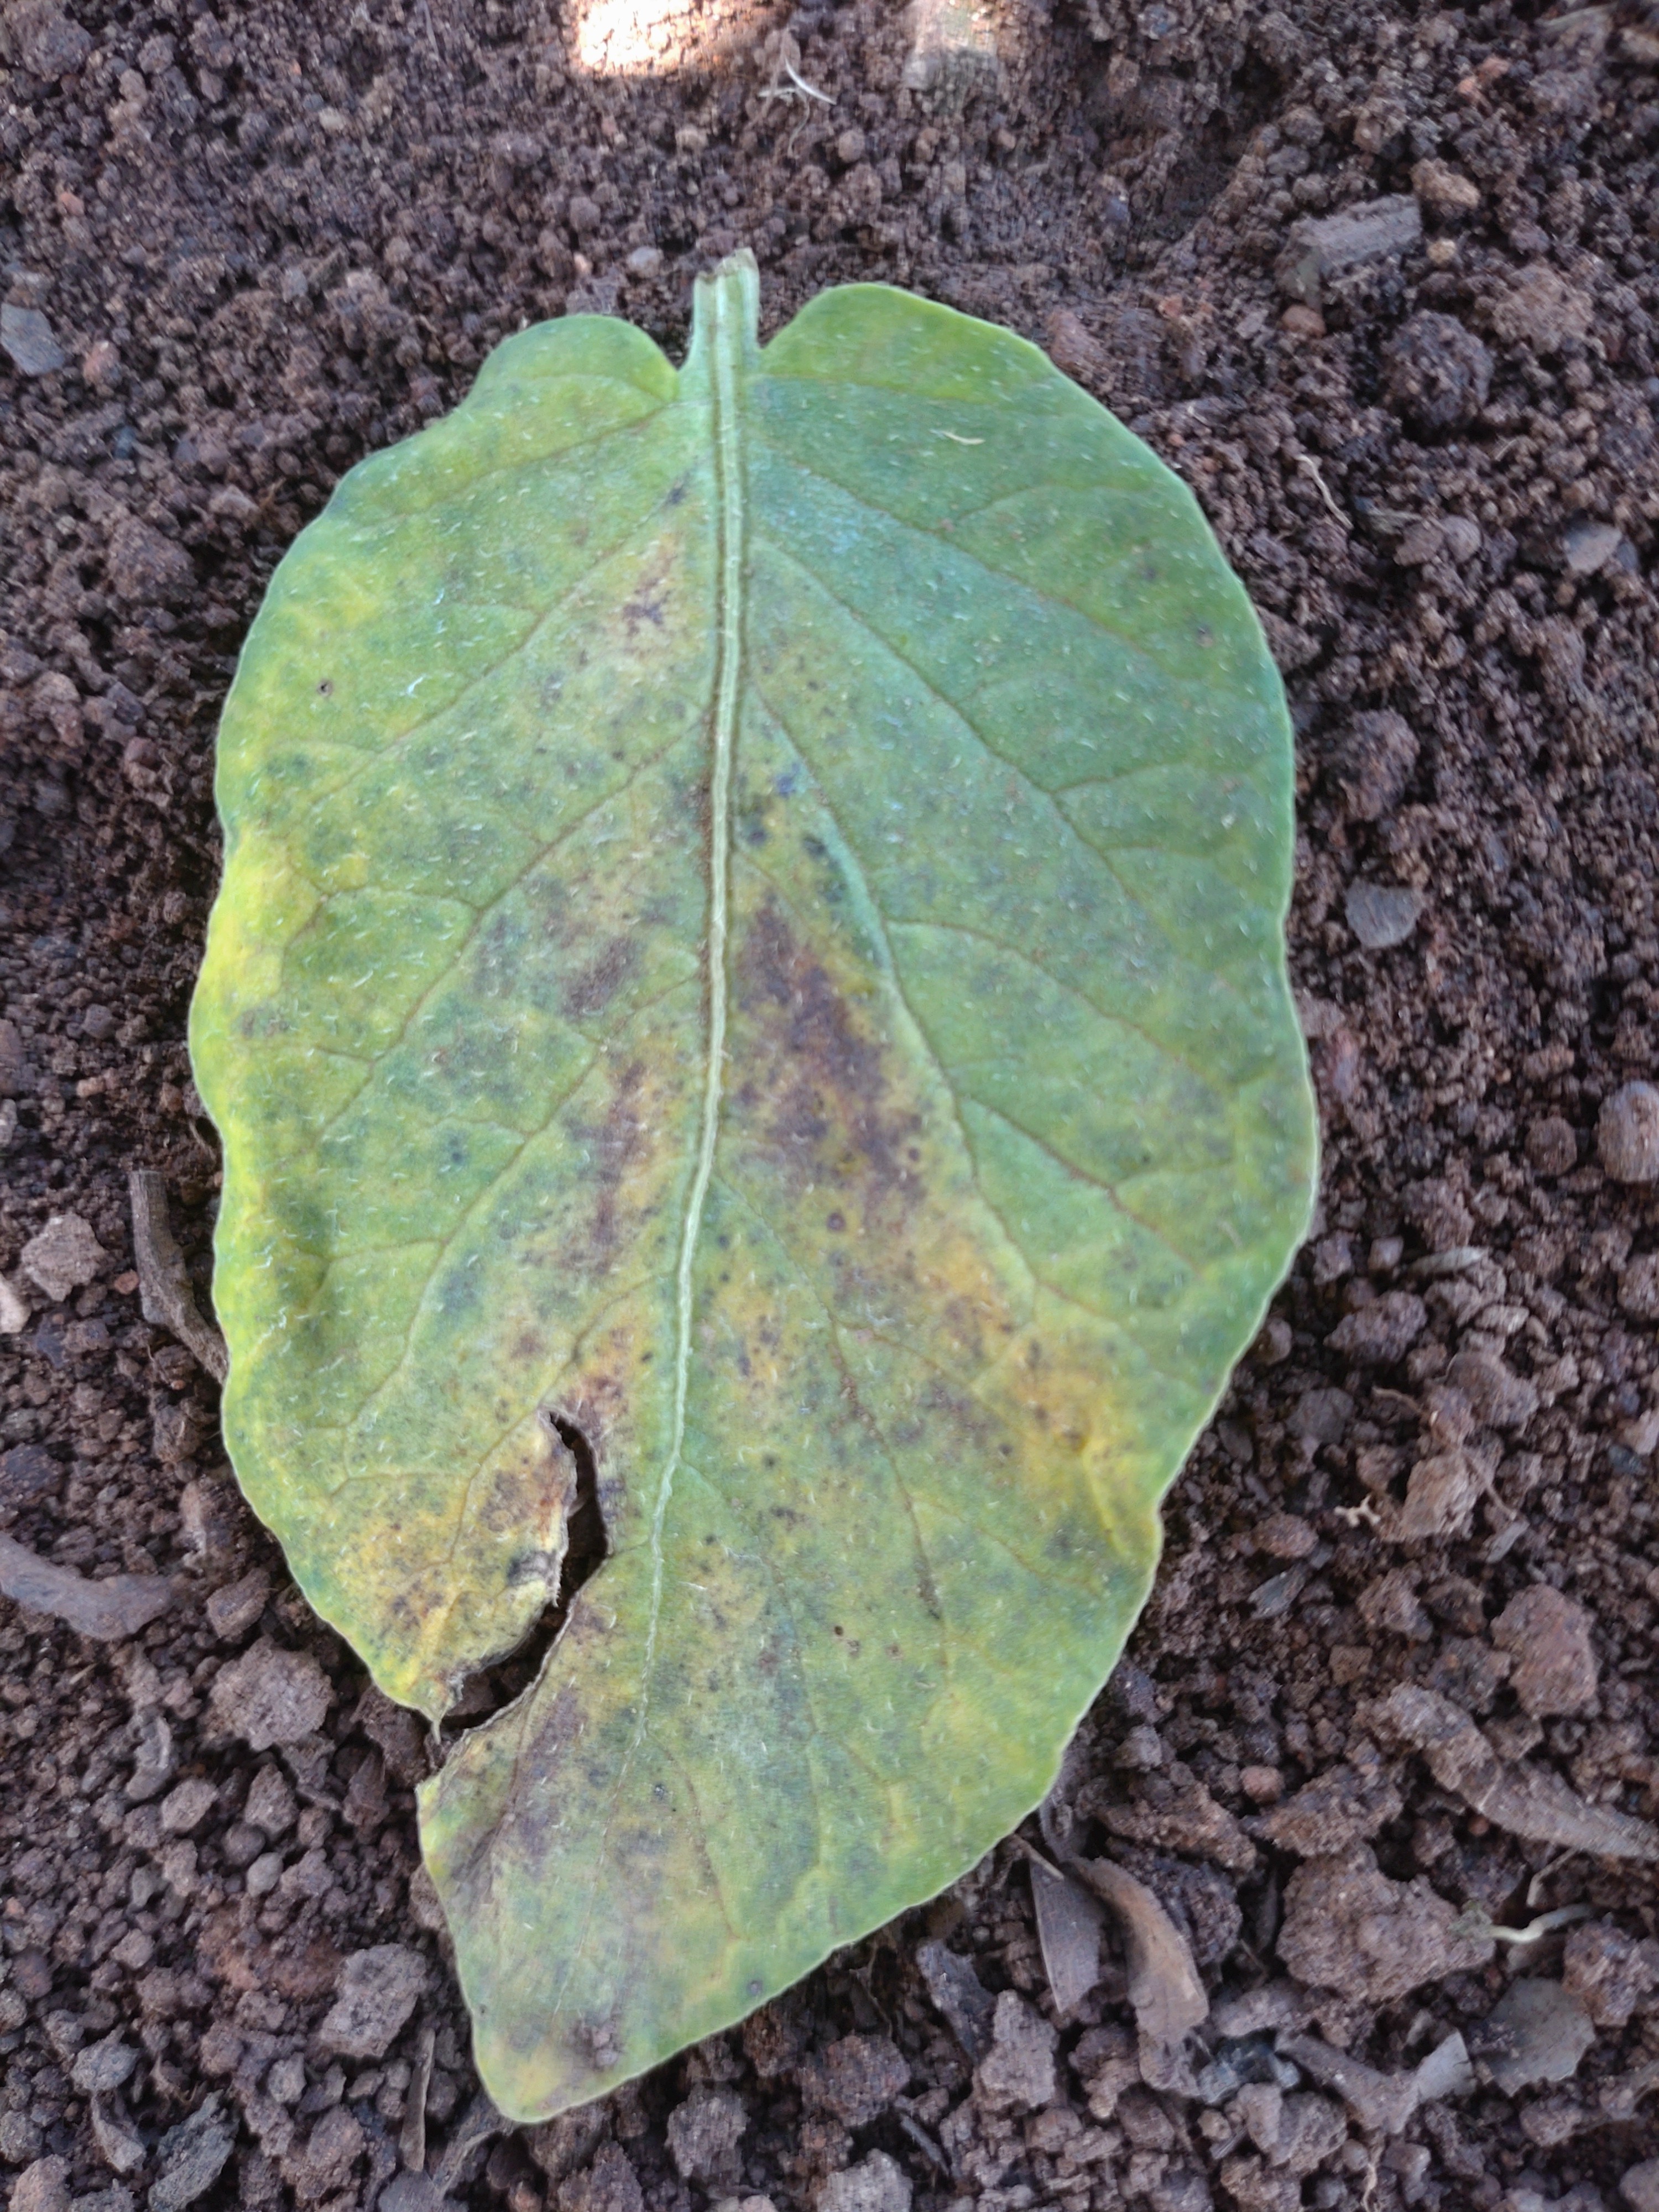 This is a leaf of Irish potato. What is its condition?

late blight
